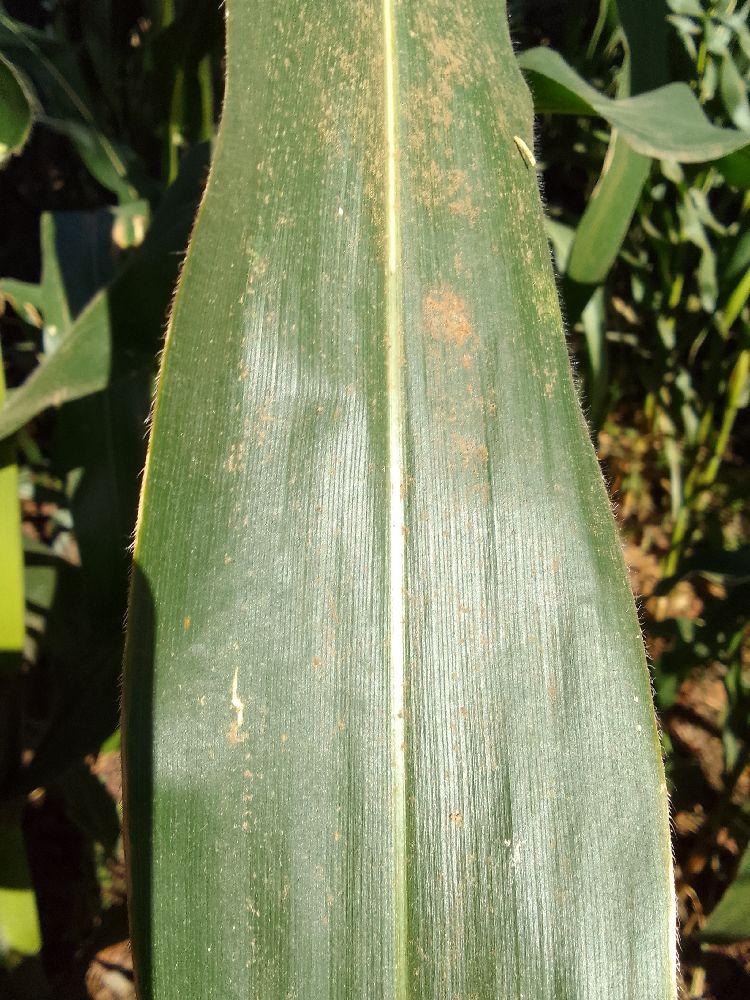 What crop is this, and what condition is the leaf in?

maize, healthy
